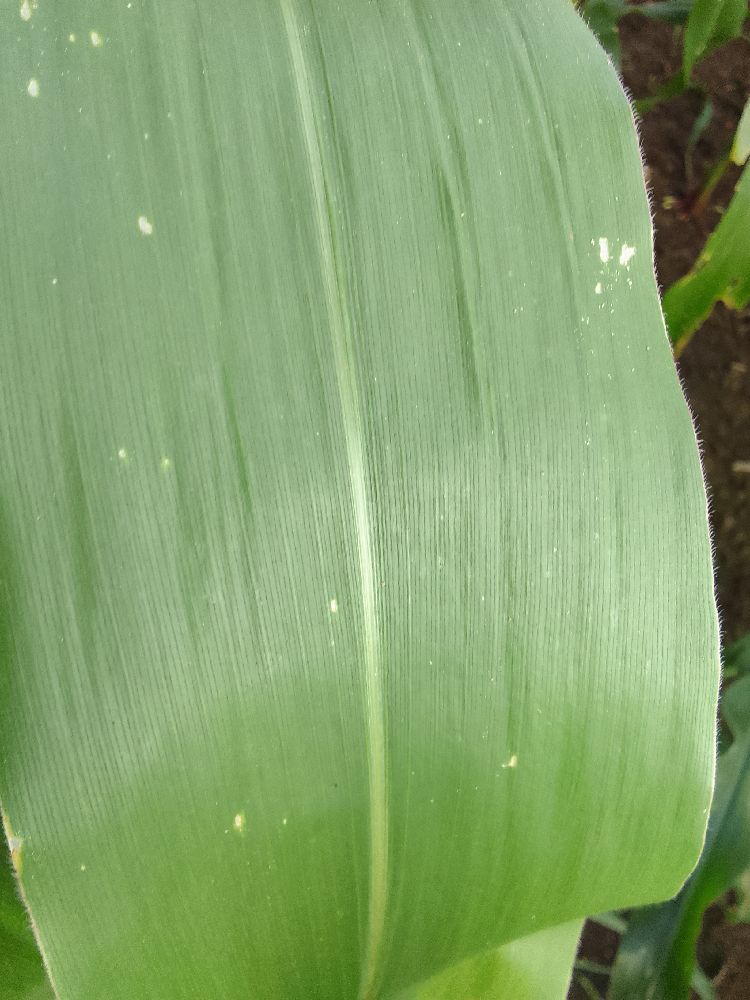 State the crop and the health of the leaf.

maize, healthy
